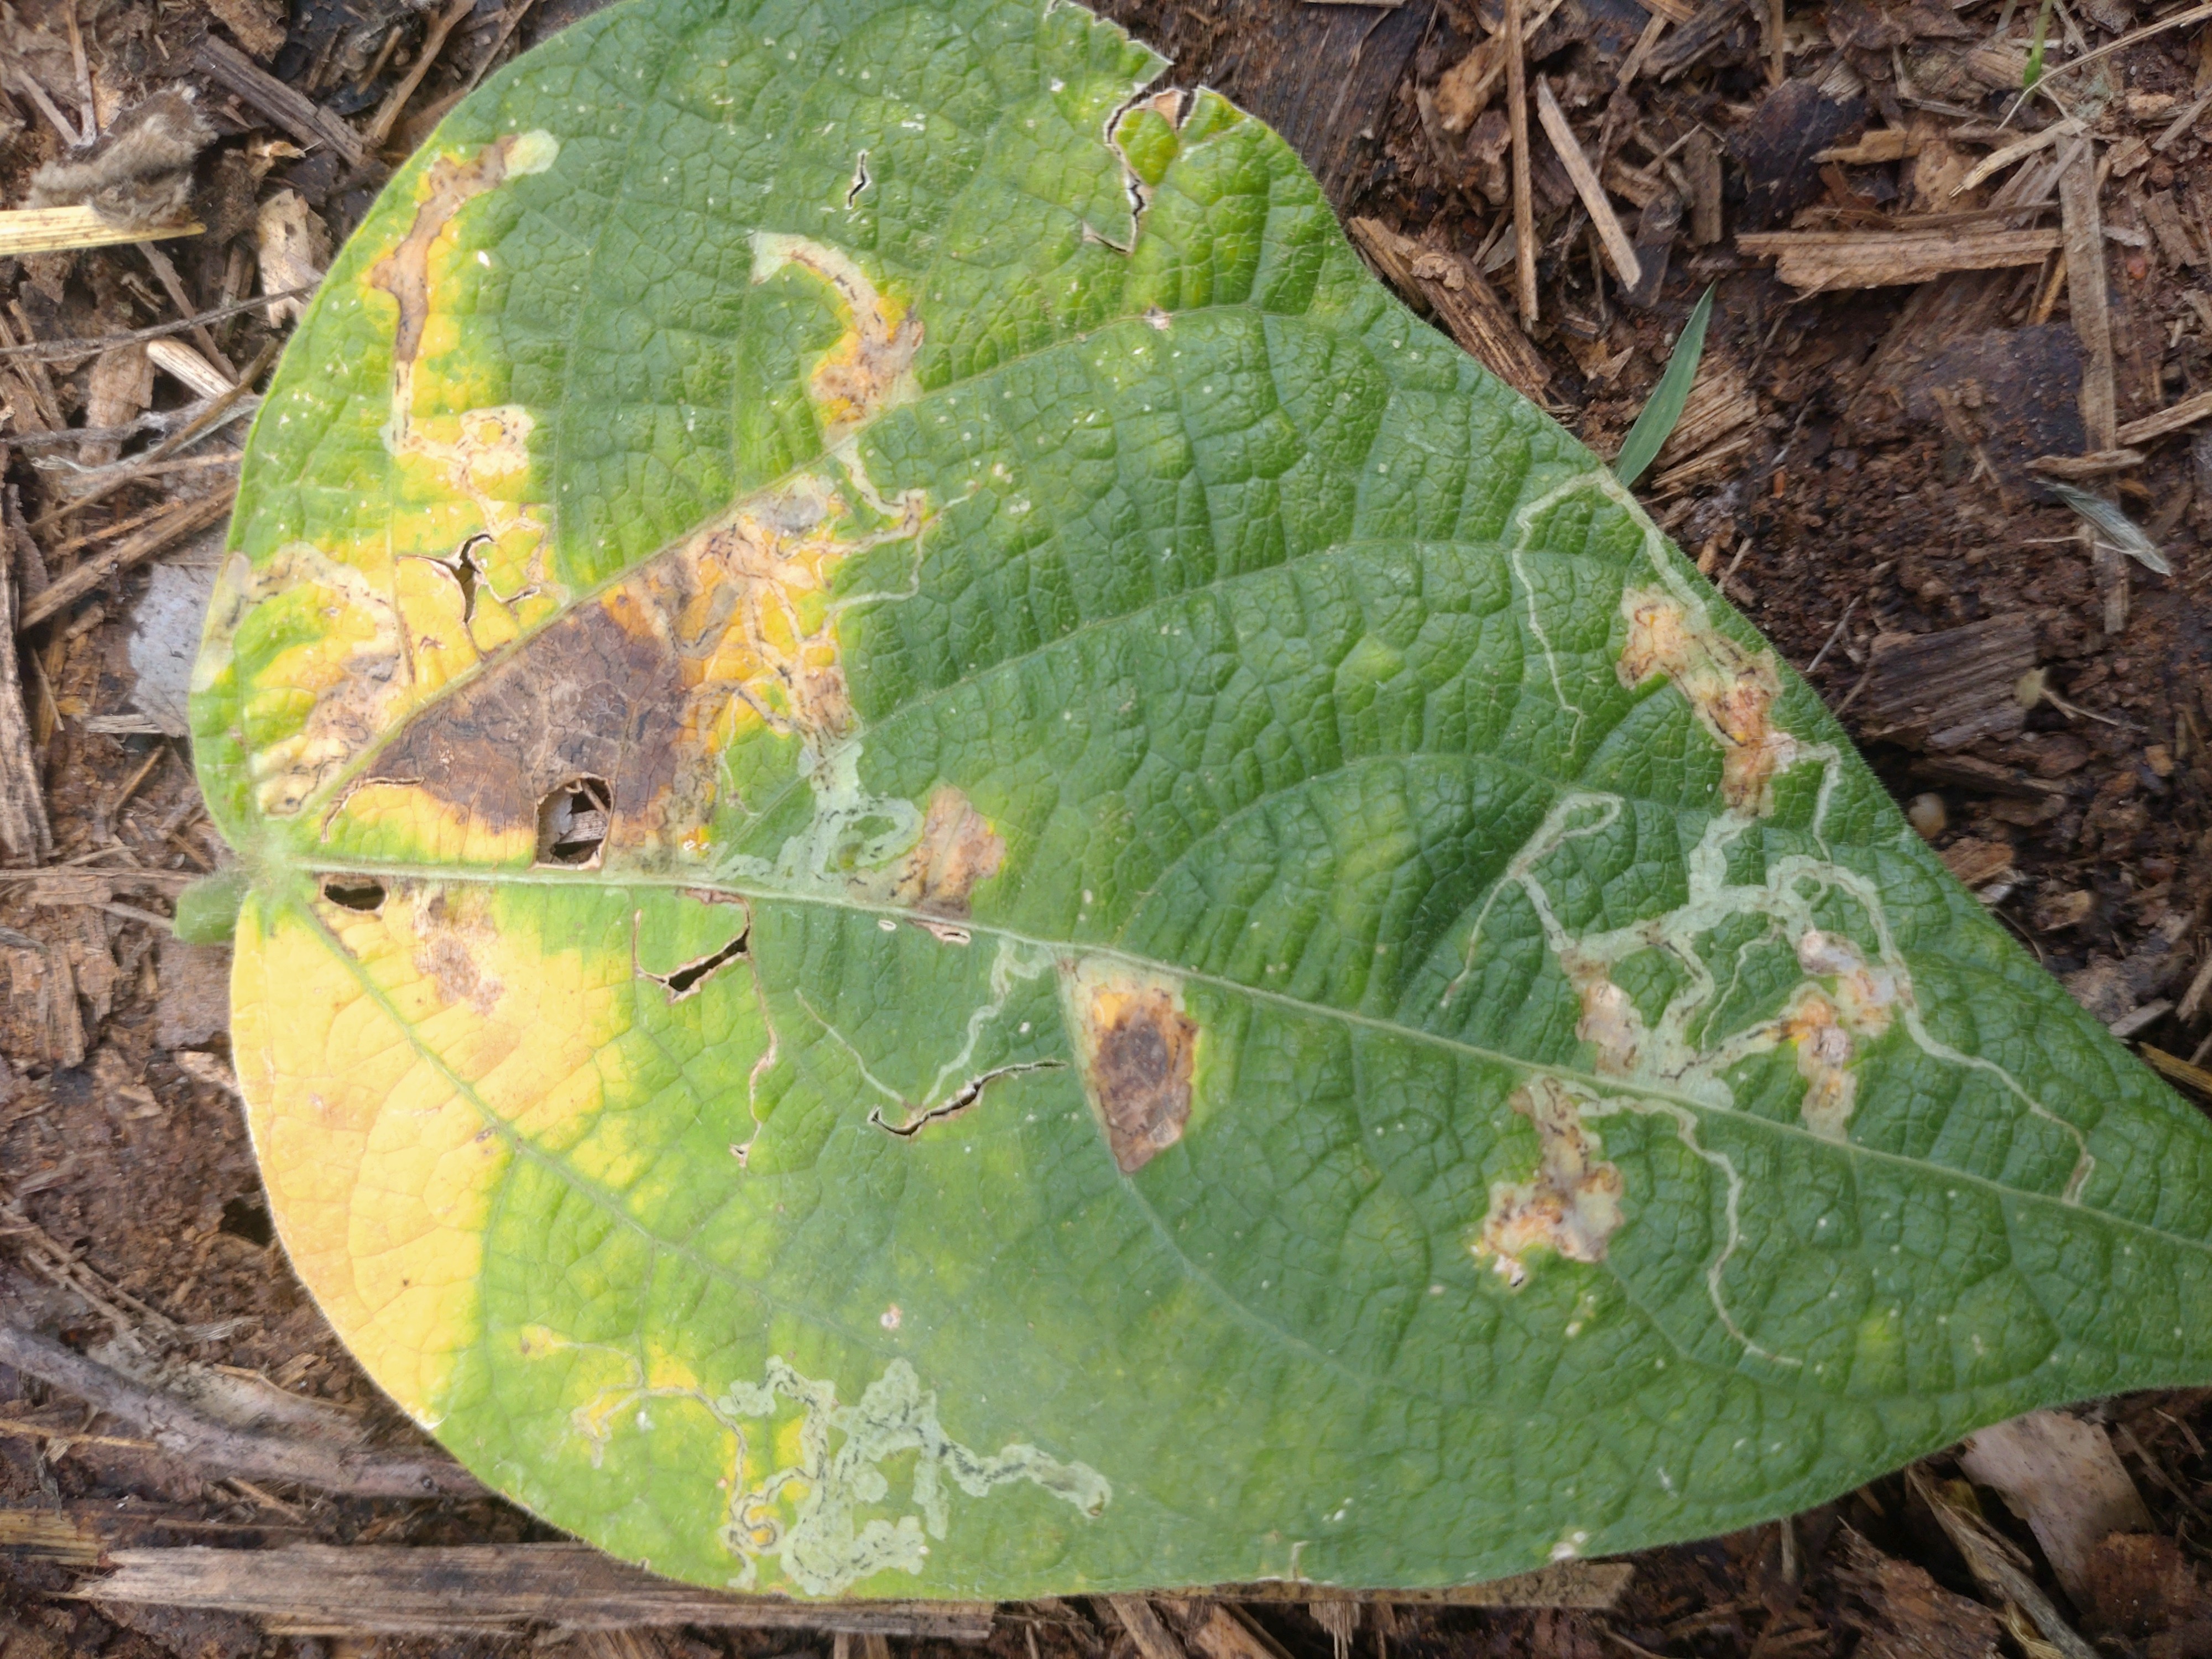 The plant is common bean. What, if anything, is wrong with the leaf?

anthracnose
